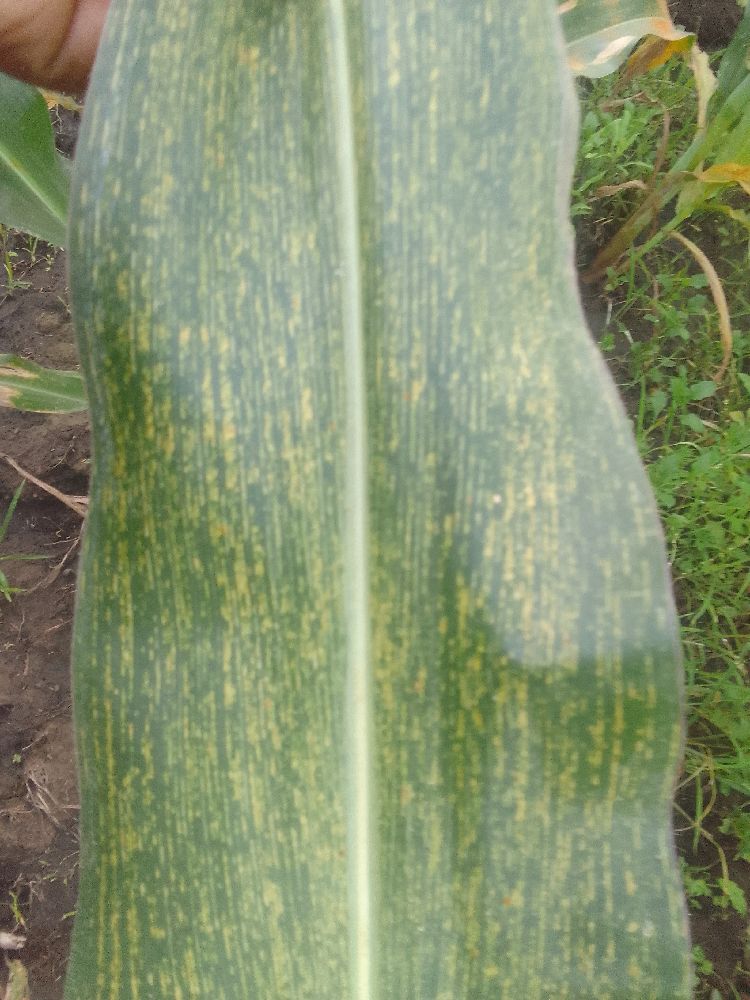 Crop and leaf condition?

maize, maize streak virus
